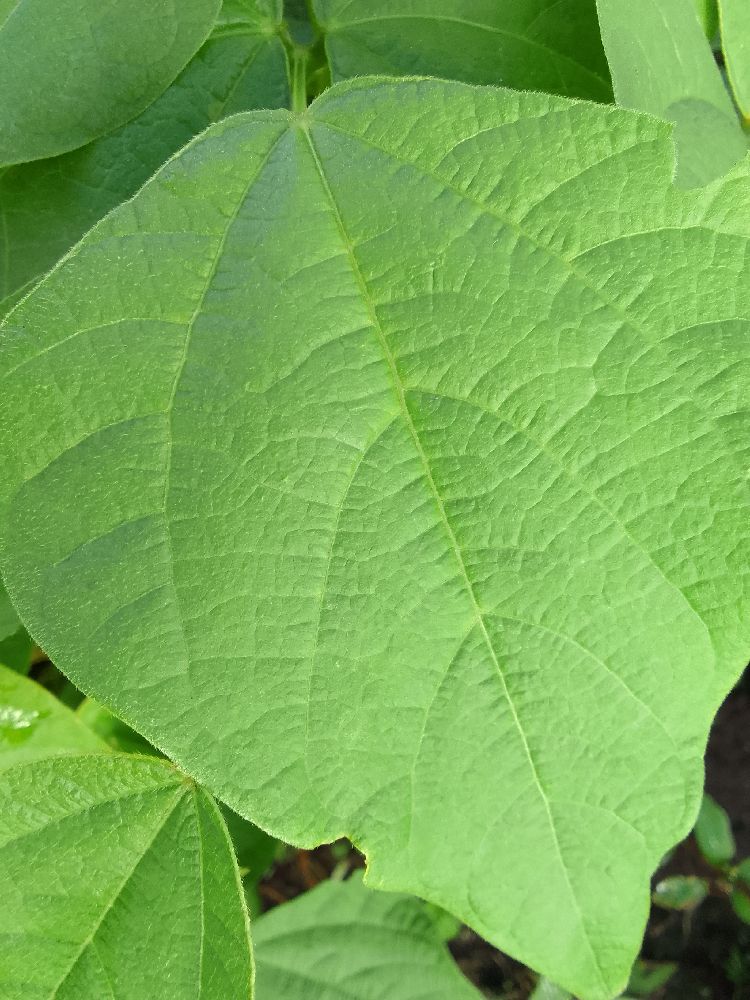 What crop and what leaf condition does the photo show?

common bean, healthy
